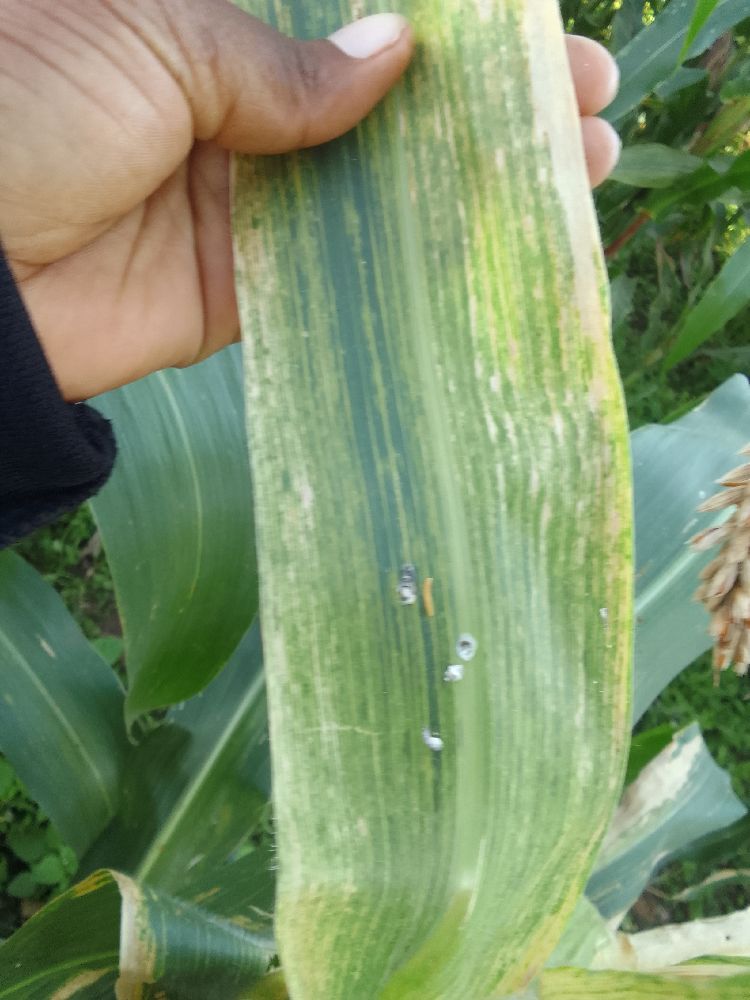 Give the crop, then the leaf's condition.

maize, maize lethal necrosis
